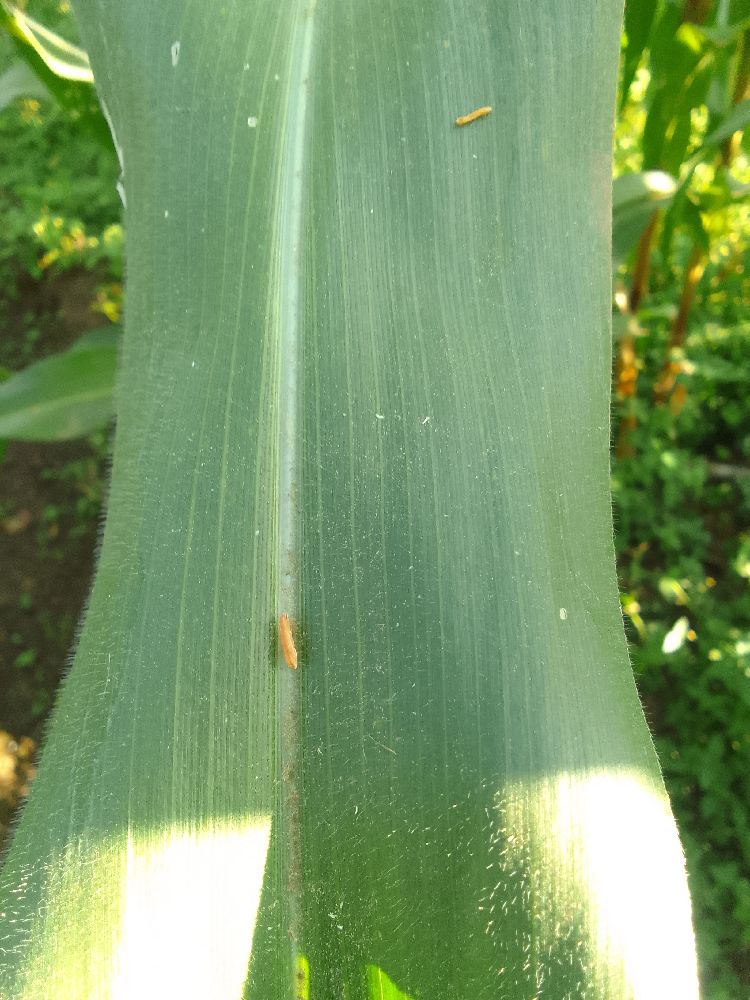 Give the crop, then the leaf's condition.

maize, healthy
